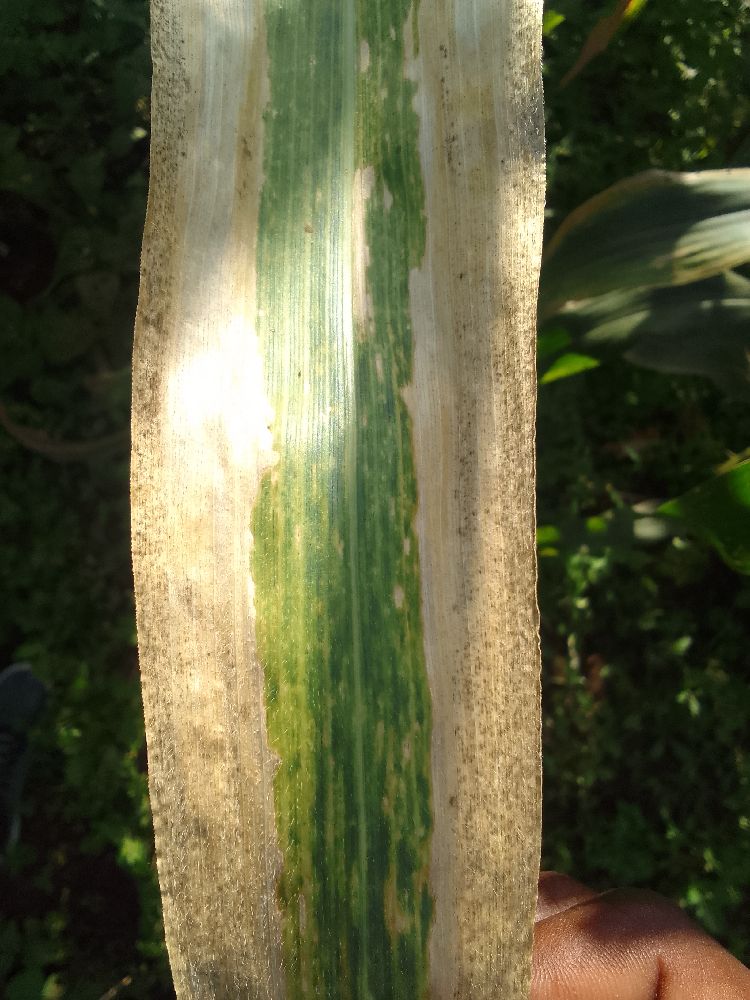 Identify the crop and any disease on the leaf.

maize, maize lethal necrosis
